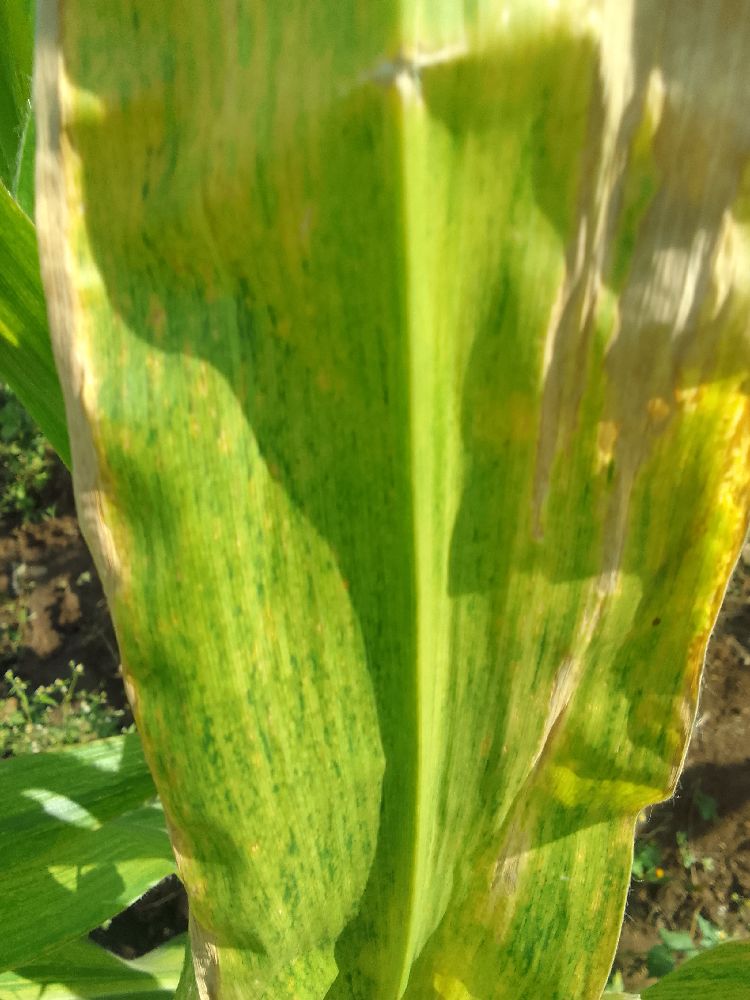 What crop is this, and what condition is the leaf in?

maize, maize lethal necrosis
